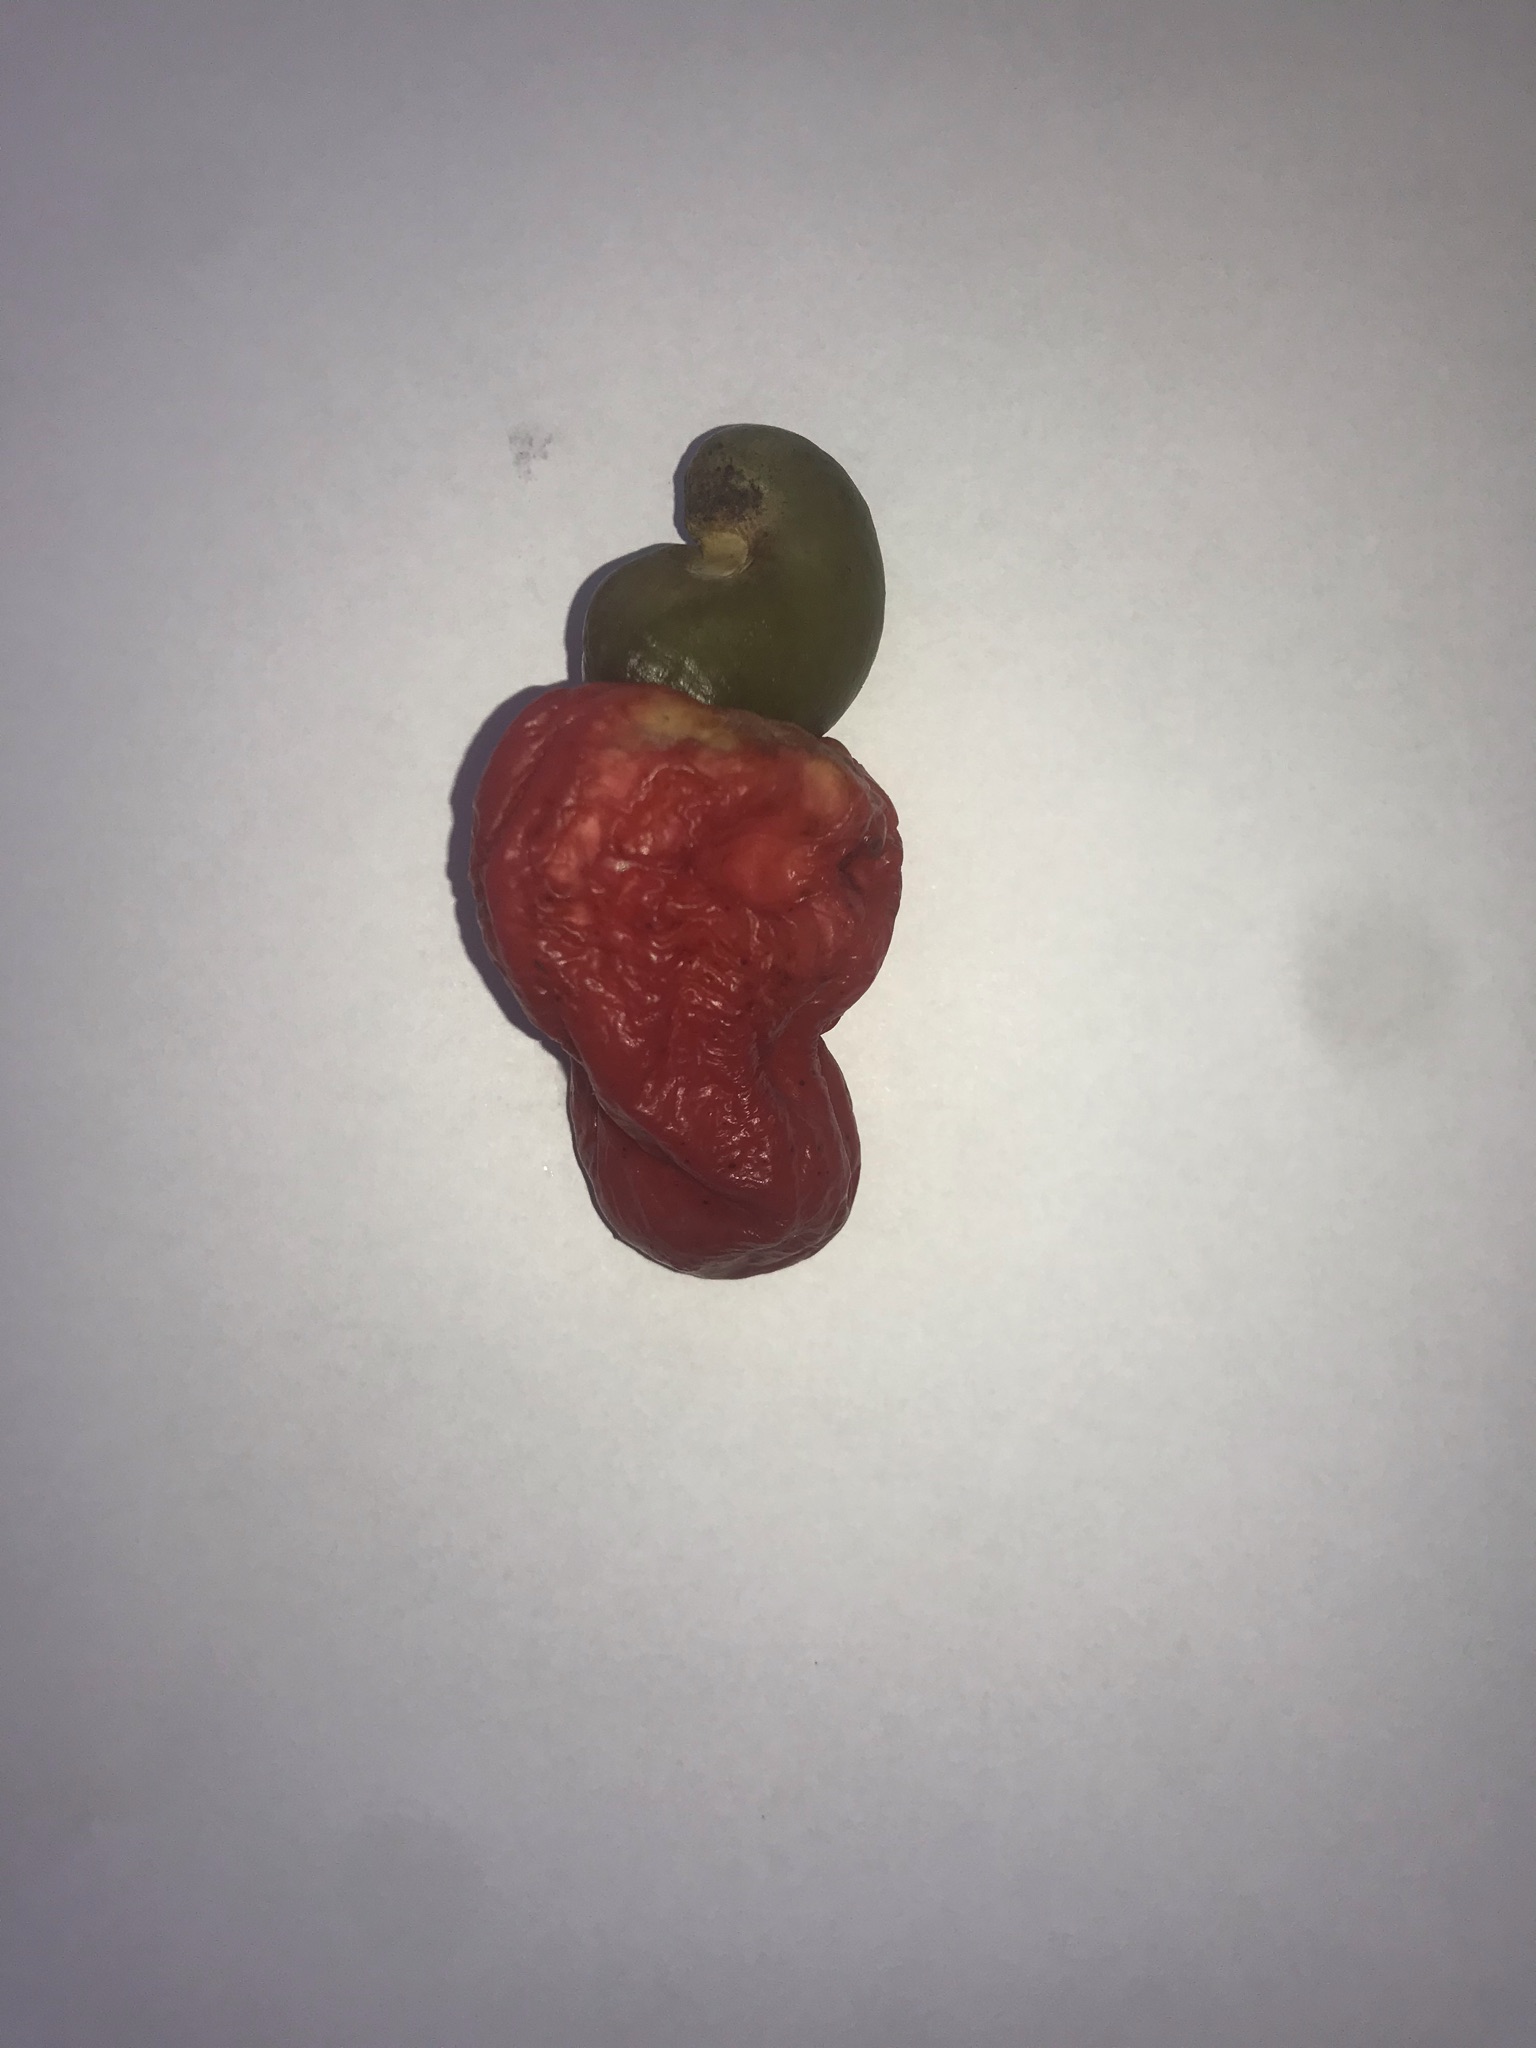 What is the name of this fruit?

caju vermelho
